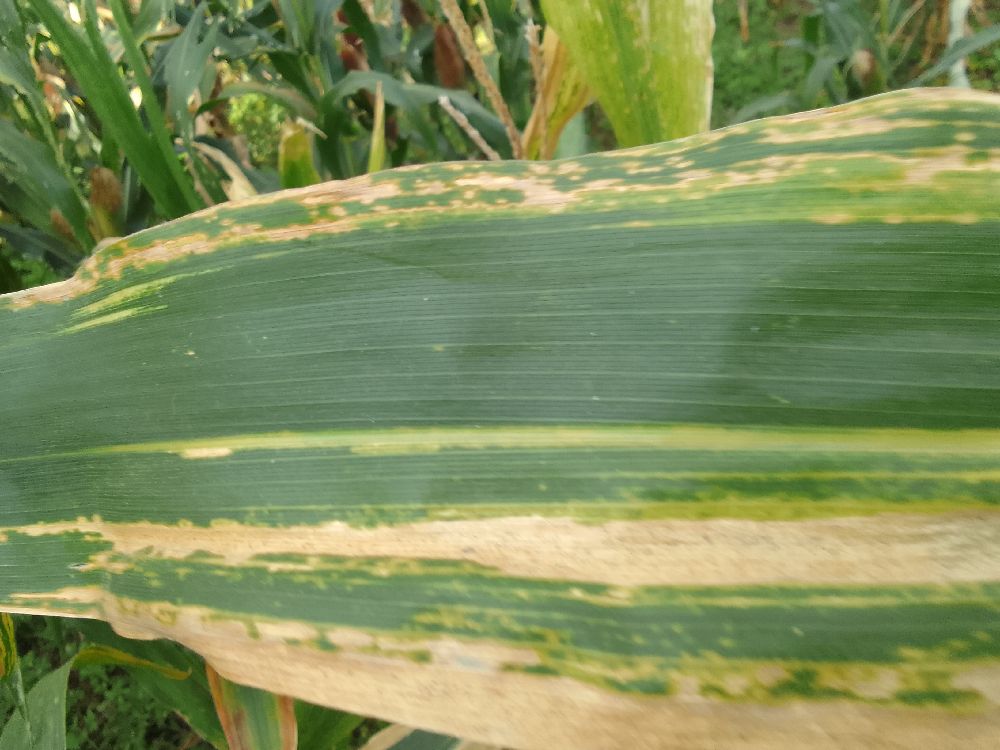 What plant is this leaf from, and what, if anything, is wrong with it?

maize, maize lethal necrosis
